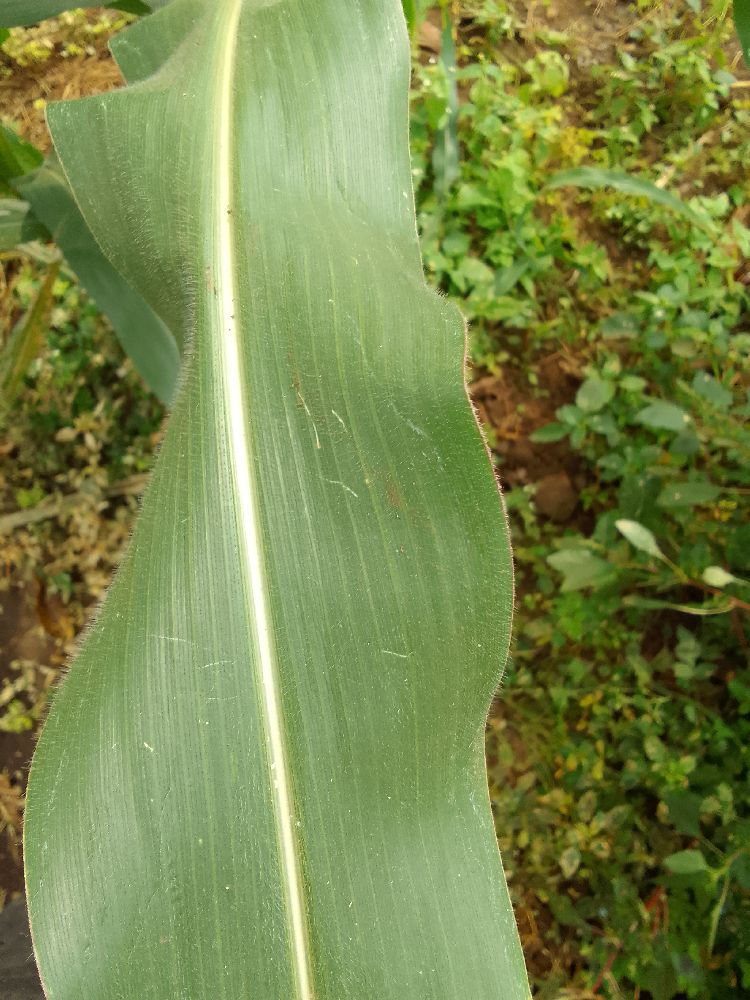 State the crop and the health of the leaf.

maize, healthy
